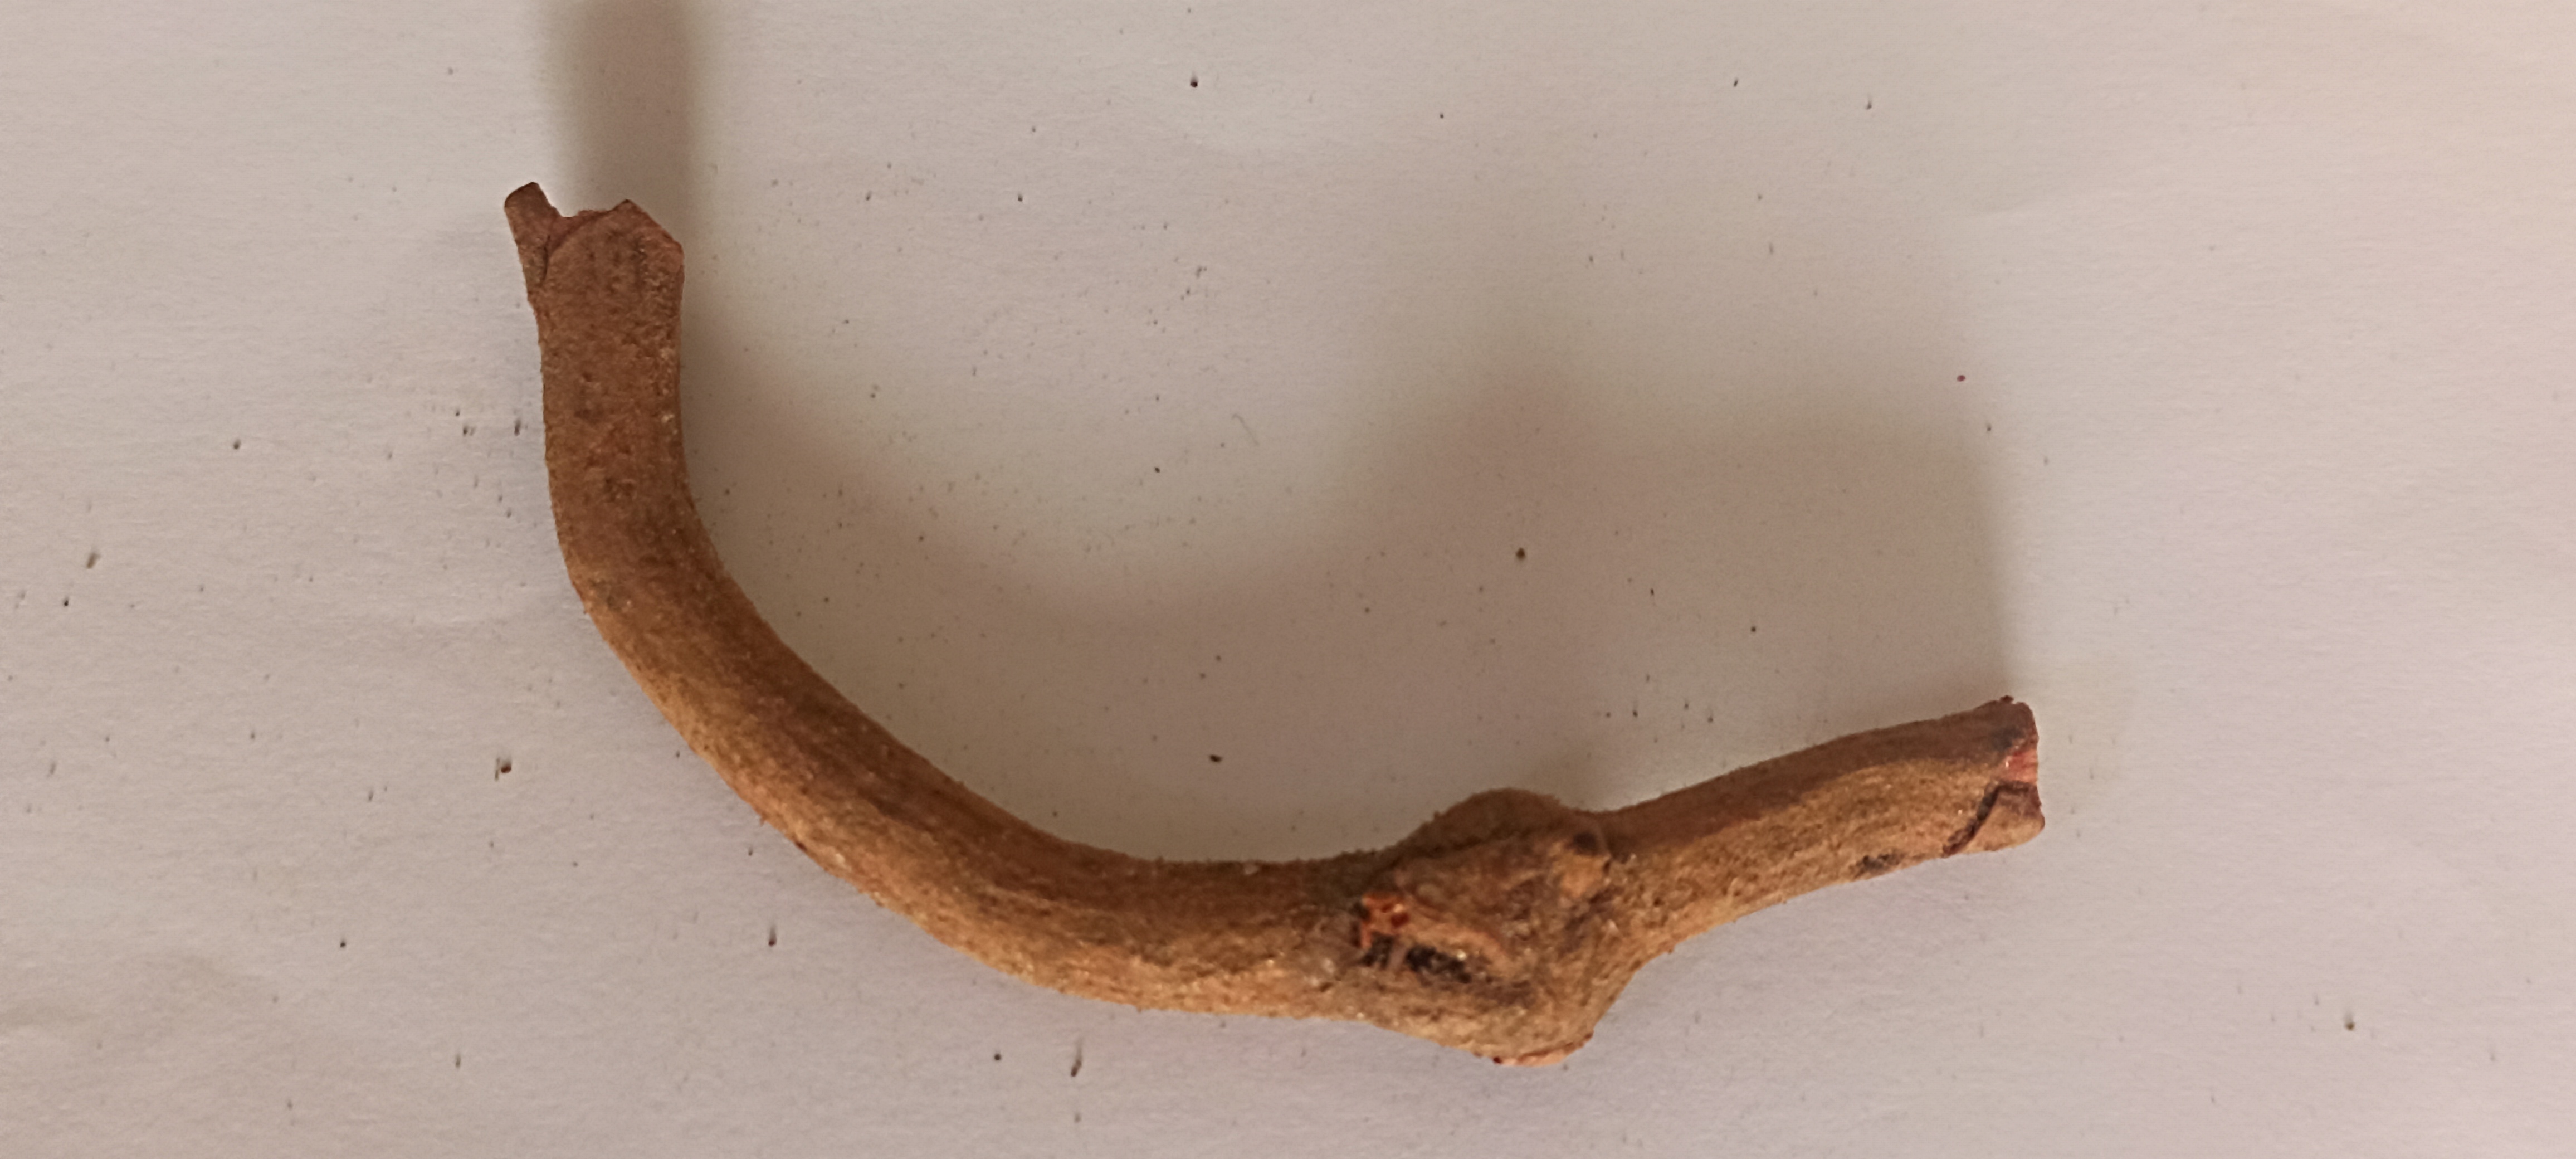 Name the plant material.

manjistha
